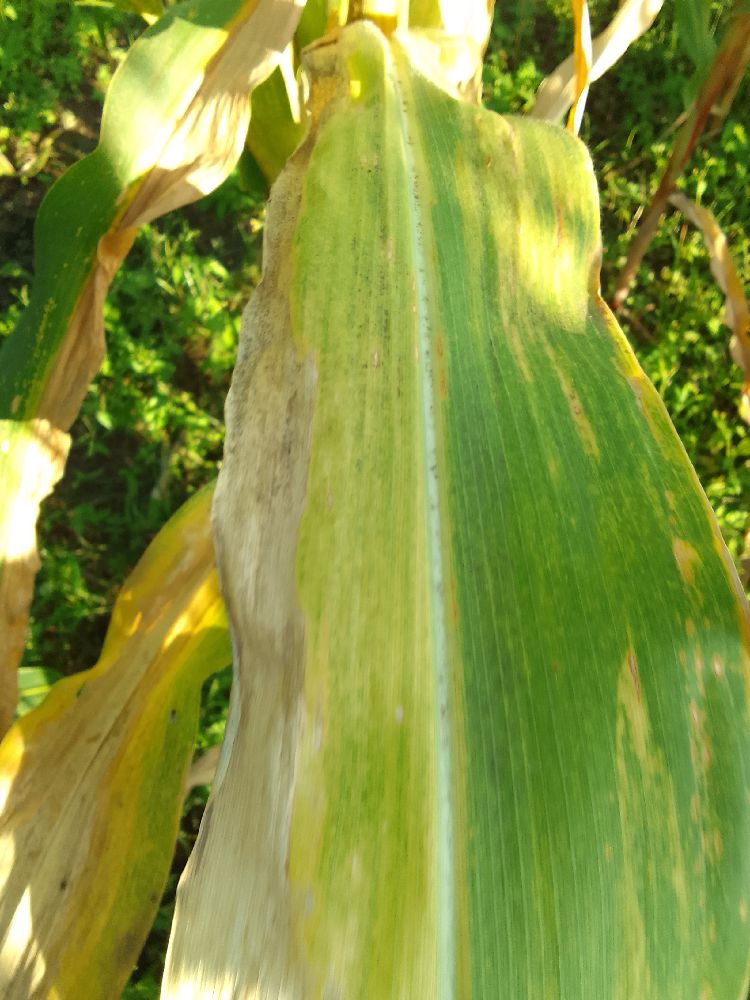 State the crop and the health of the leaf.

maize, maize lethal necrosis
